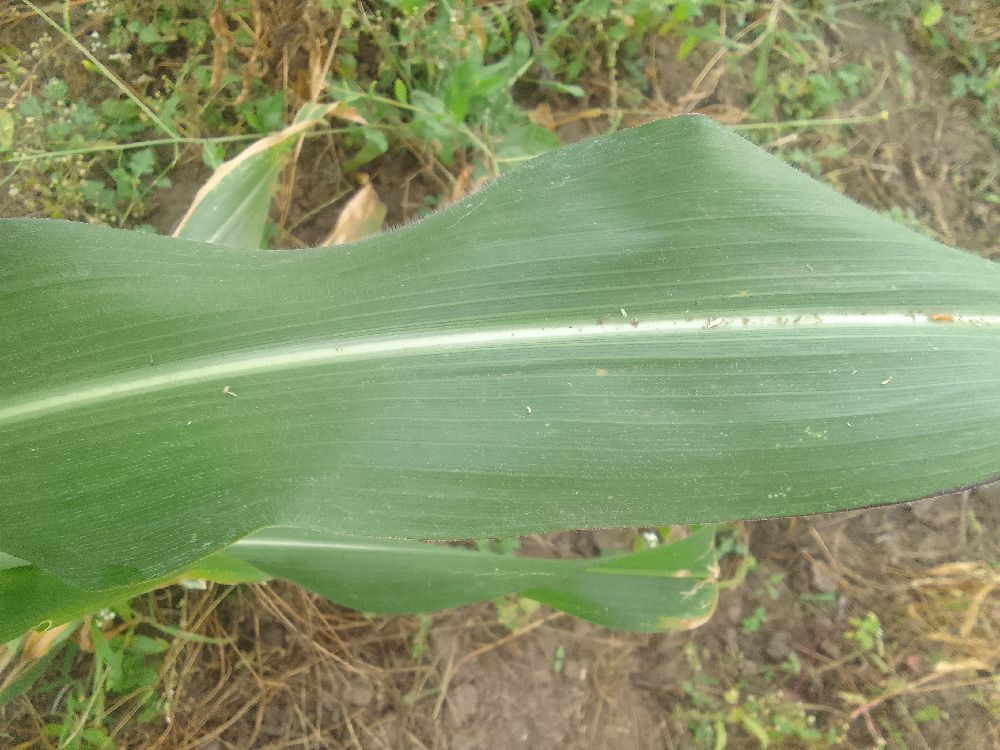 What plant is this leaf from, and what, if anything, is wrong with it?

maize, healthy
